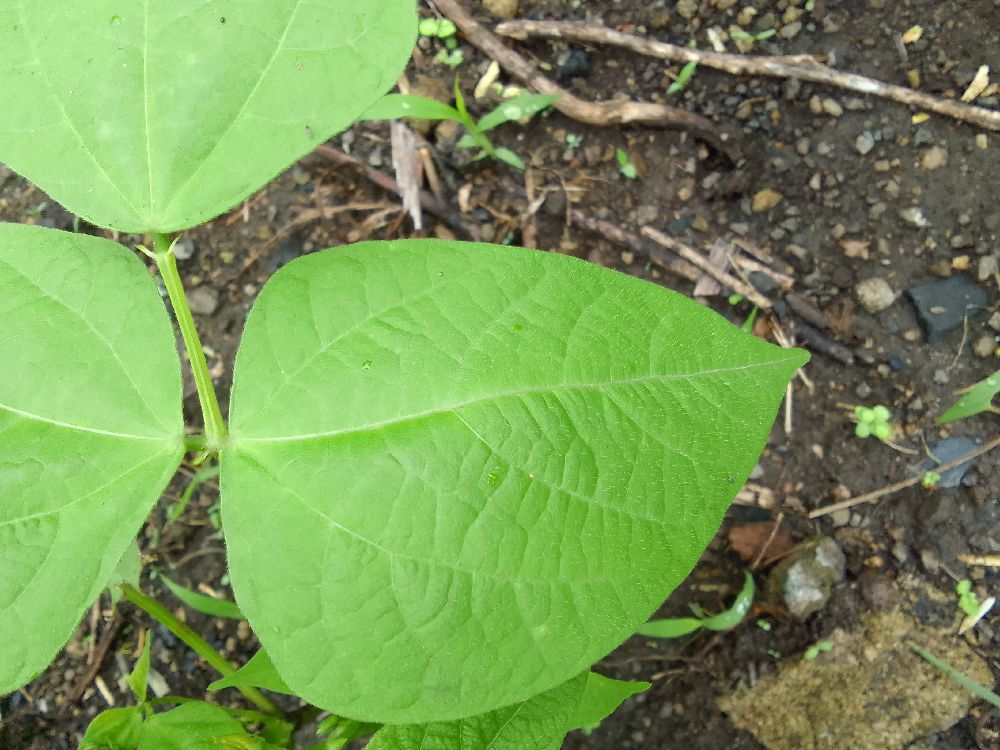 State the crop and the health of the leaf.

common bean, healthy
